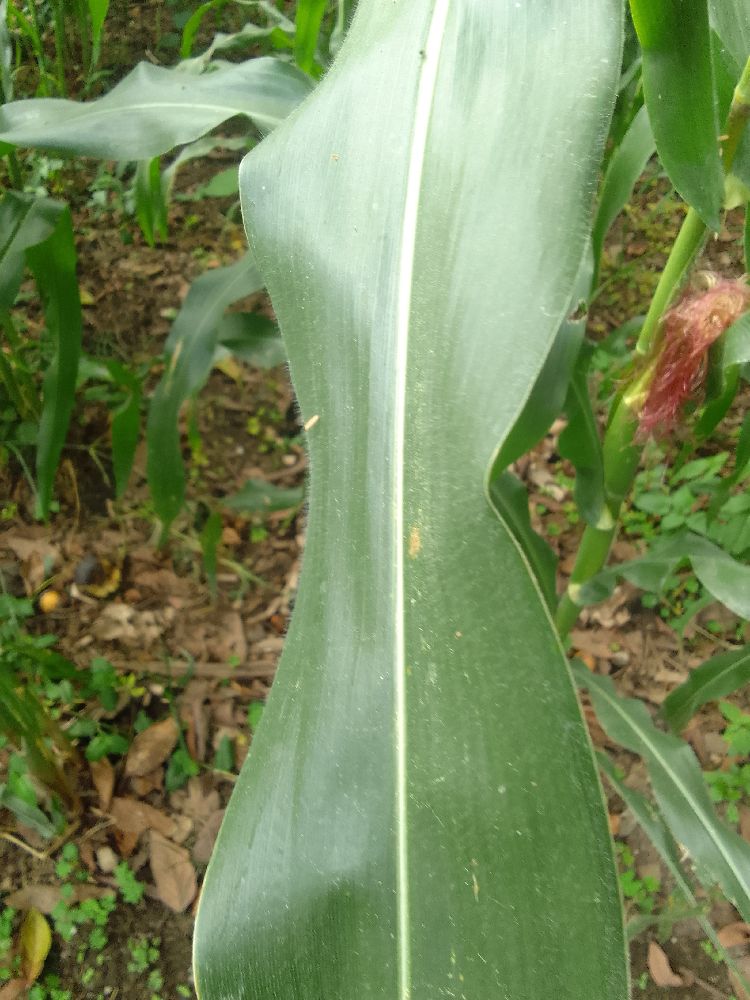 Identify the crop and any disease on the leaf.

maize, healthy
